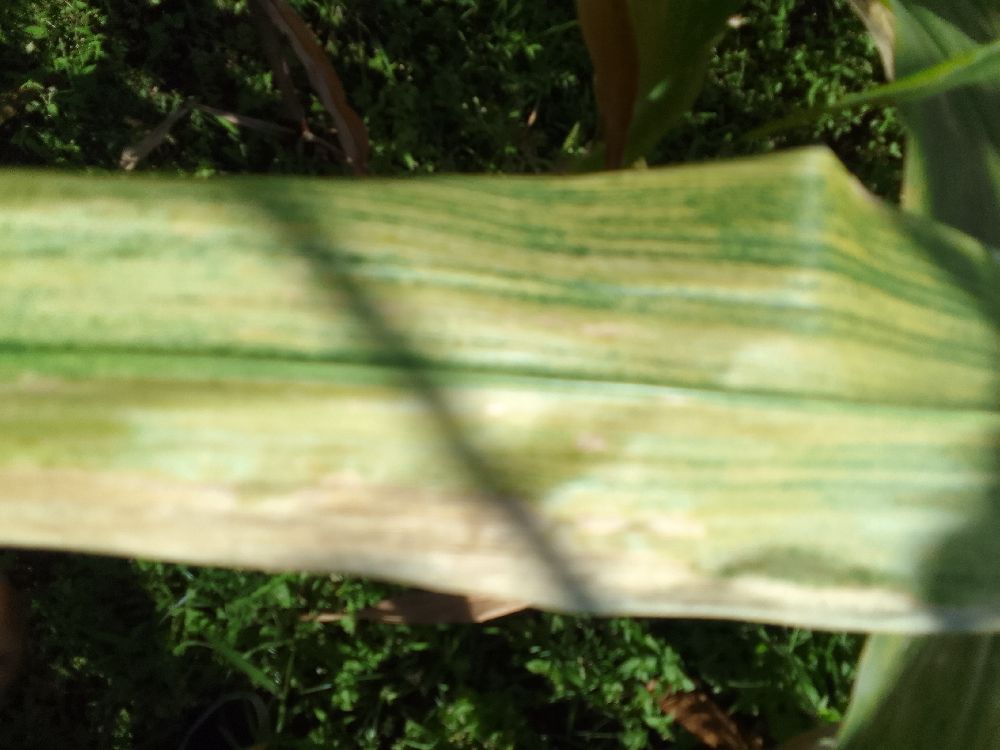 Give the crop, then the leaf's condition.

maize, maize lethal necrosis
